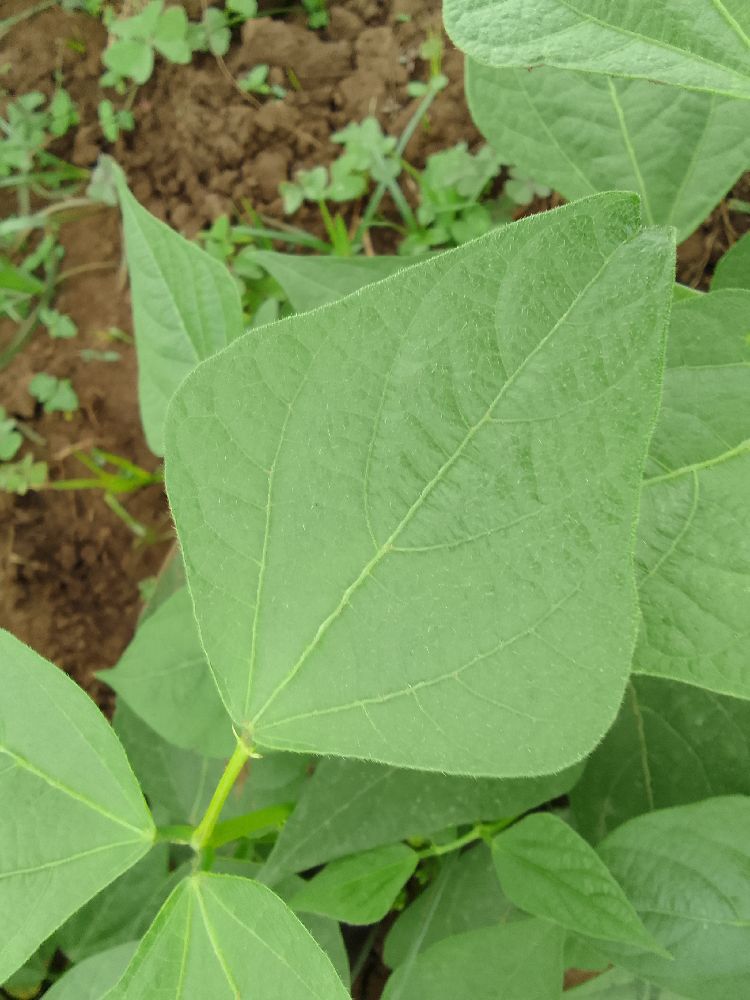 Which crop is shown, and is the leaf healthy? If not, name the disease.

common bean, healthy
